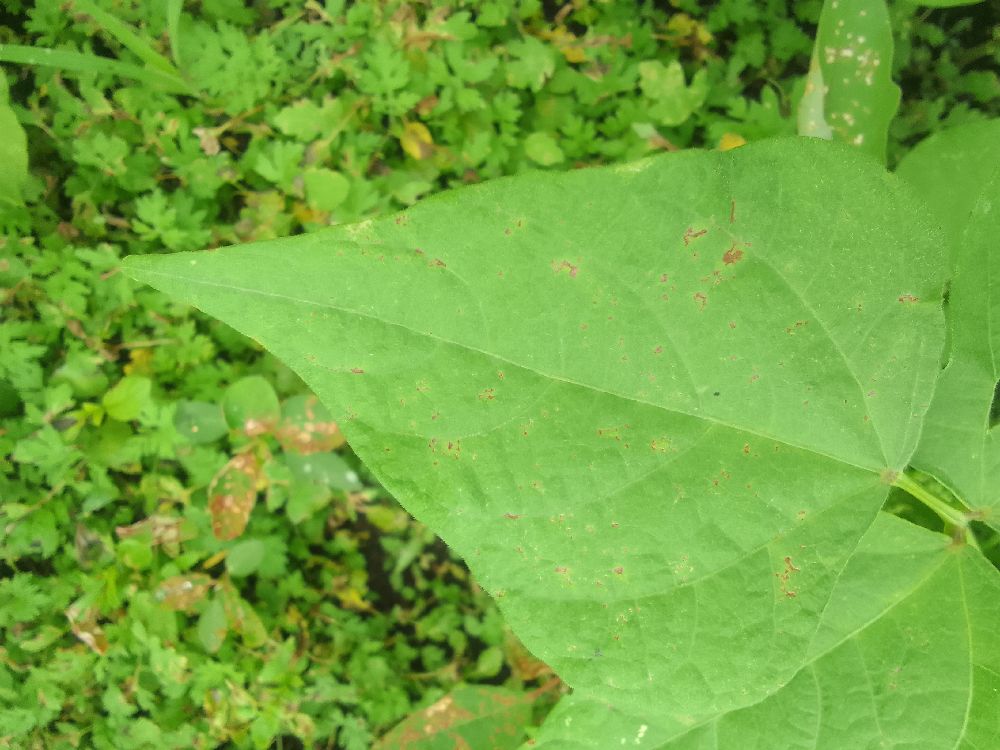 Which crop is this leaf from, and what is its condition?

common bean, healthy
